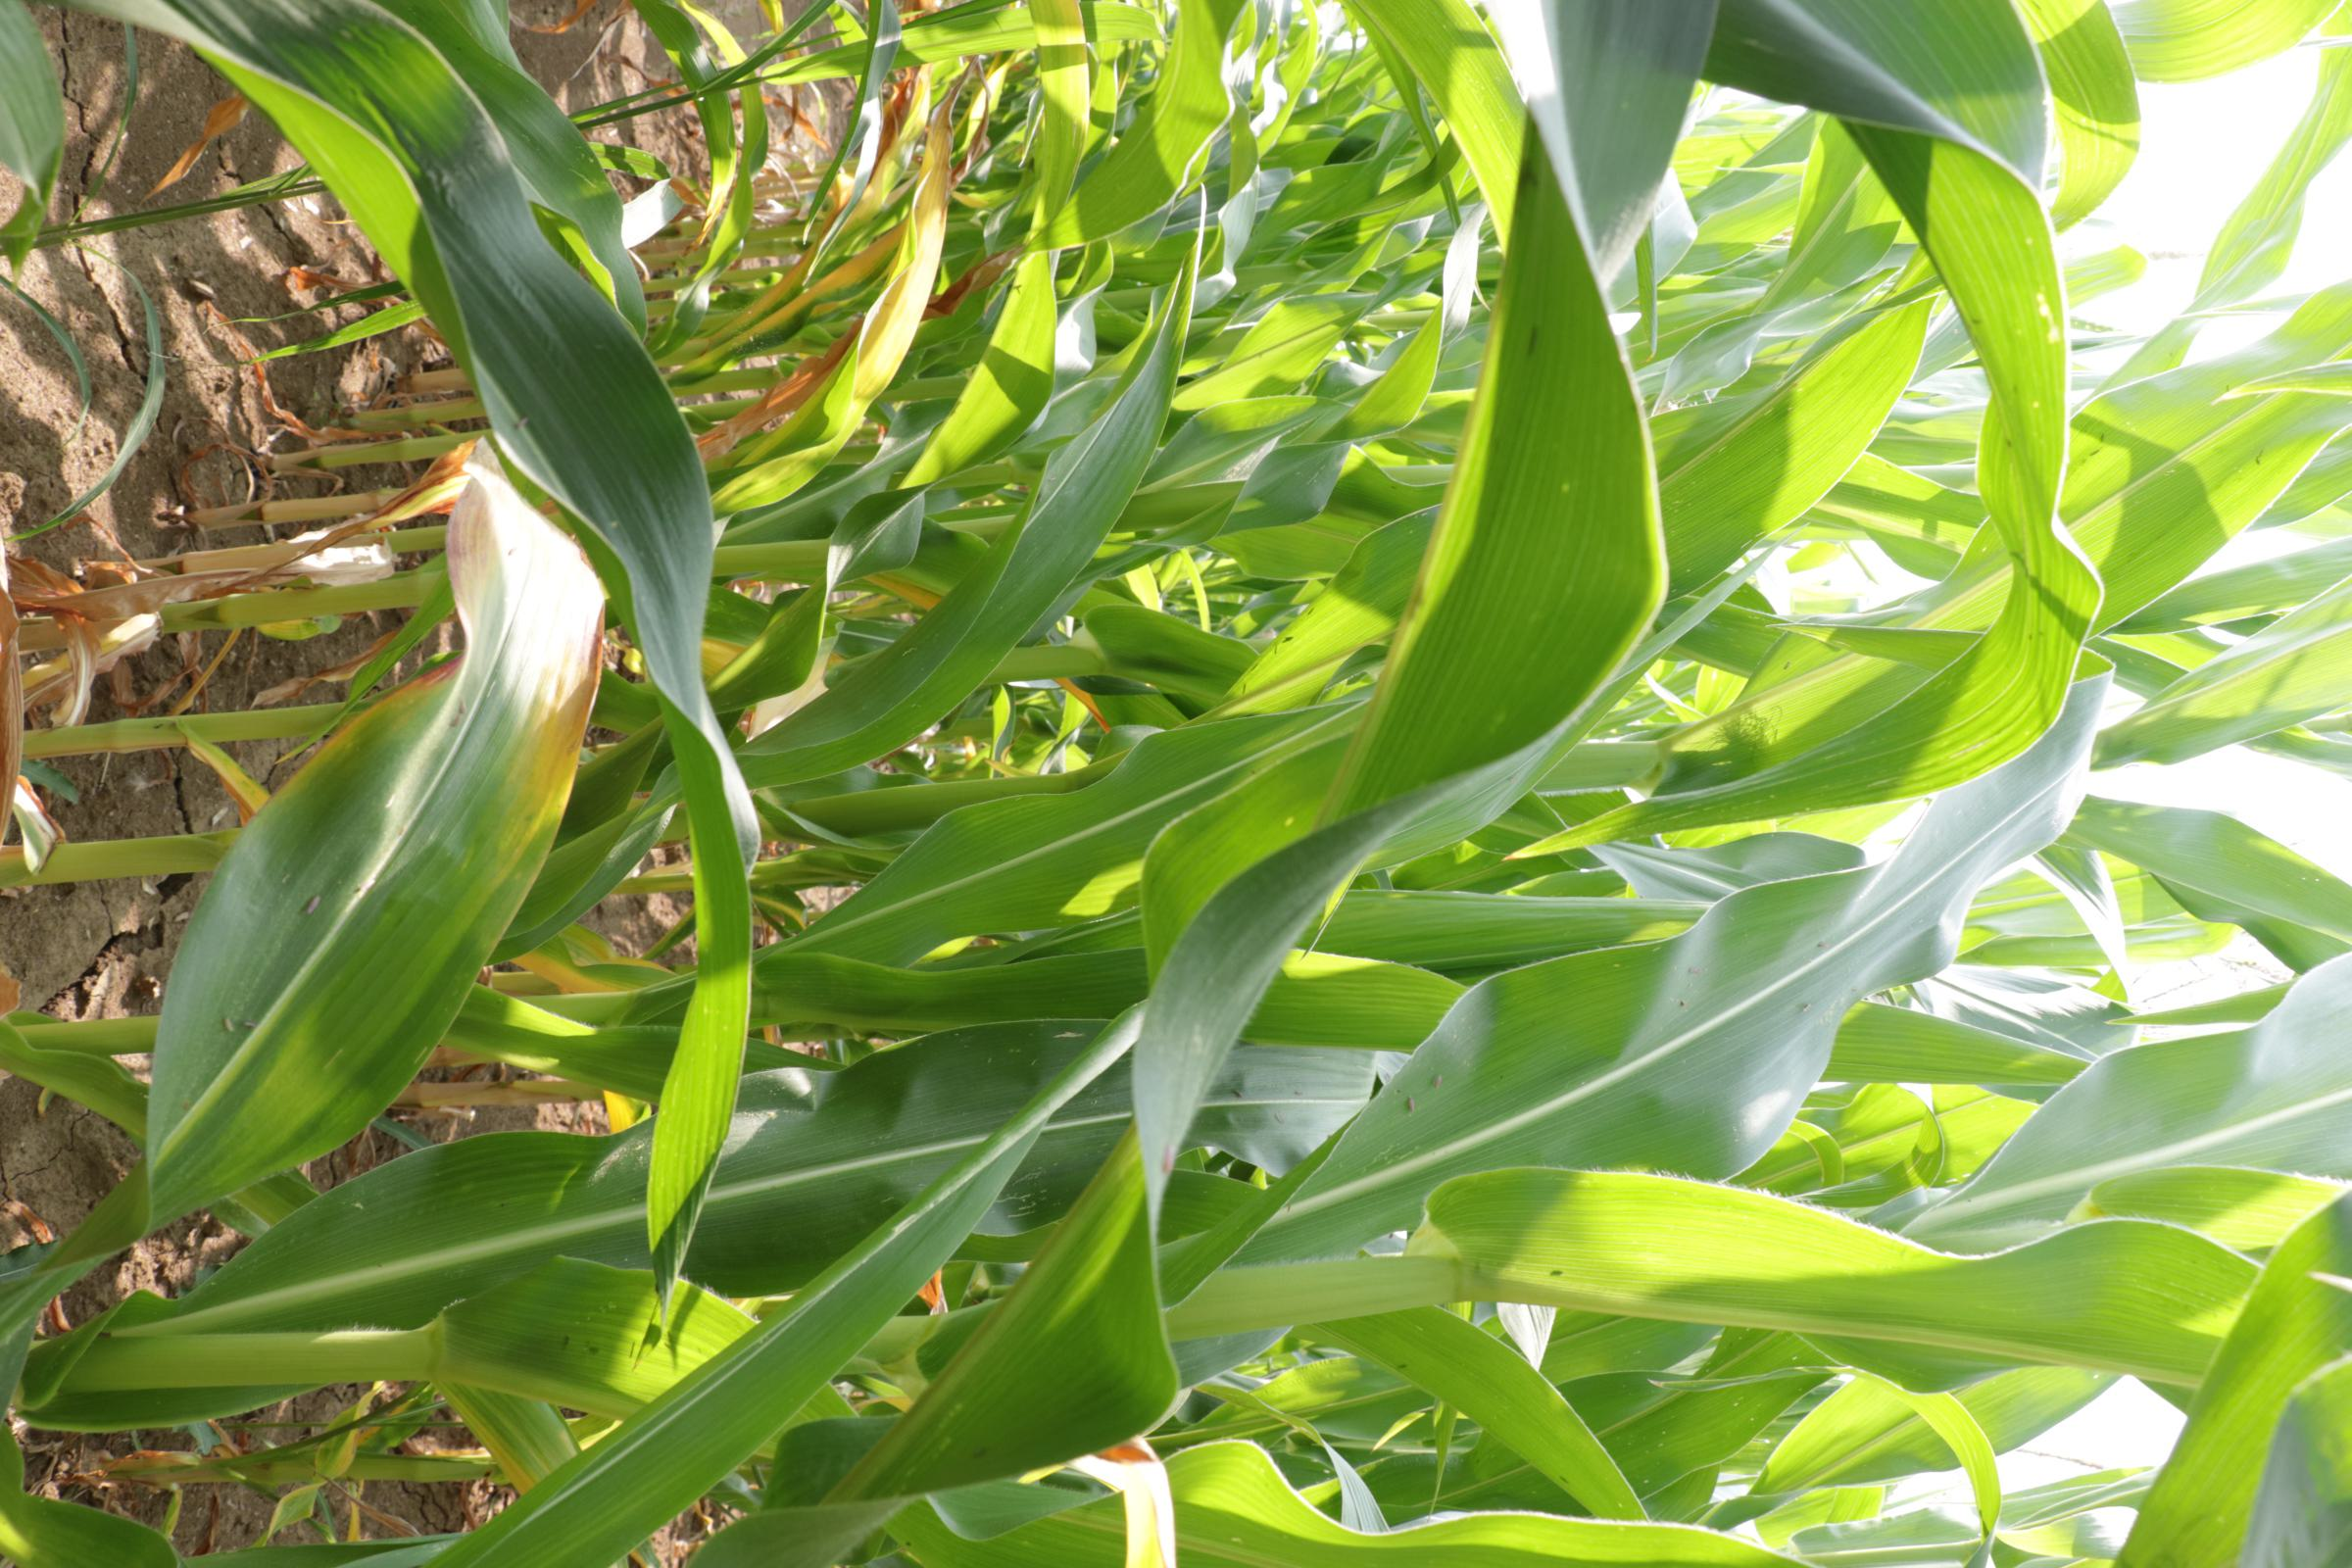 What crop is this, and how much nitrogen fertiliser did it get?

maize, no added nitrogen
